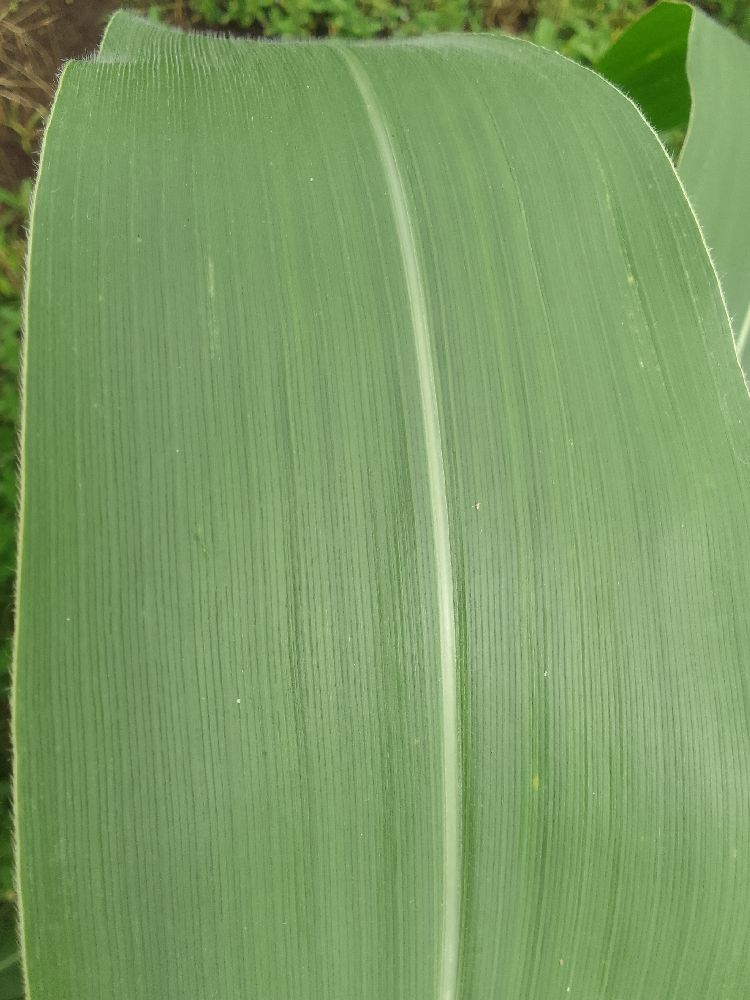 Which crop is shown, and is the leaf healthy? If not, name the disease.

maize, healthy
